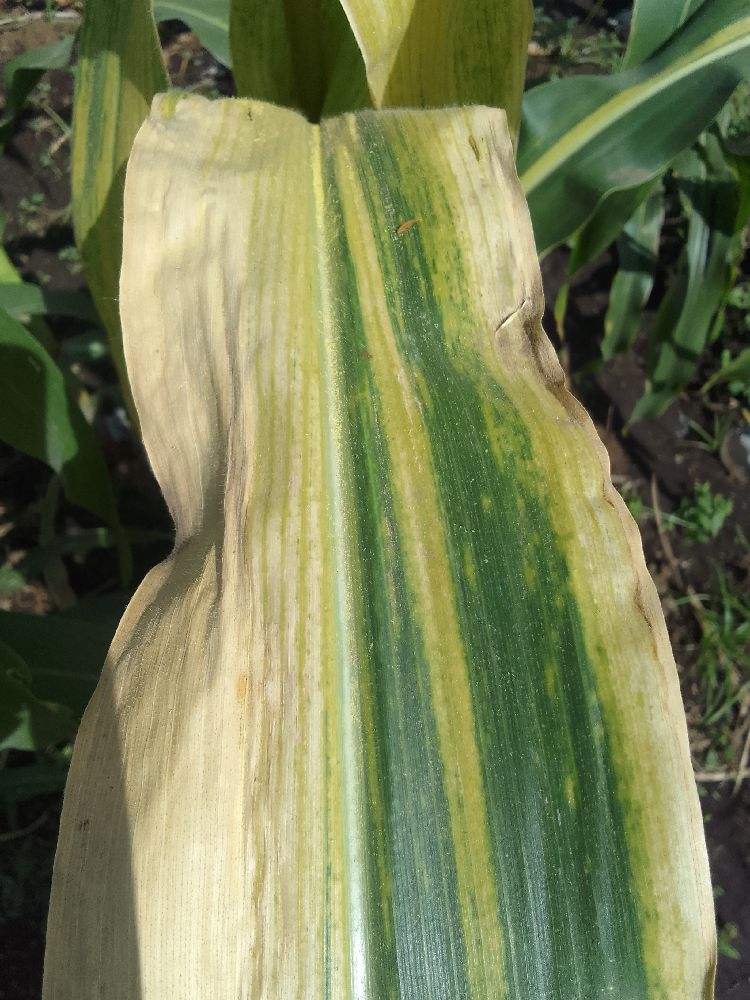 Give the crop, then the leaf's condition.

maize, maize lethal necrosis
